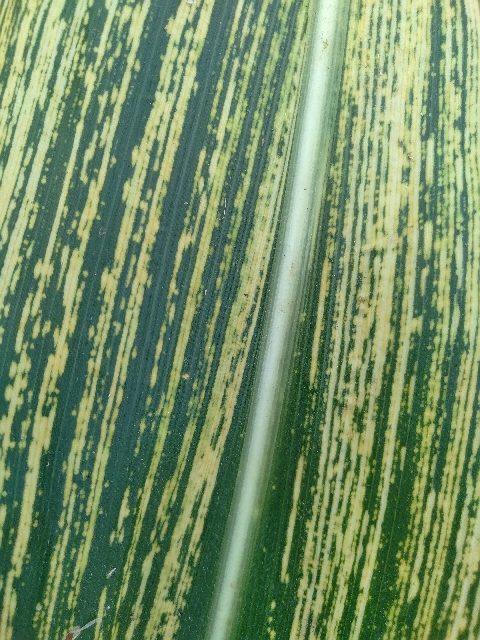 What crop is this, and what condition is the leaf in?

maize, maize streak virus
